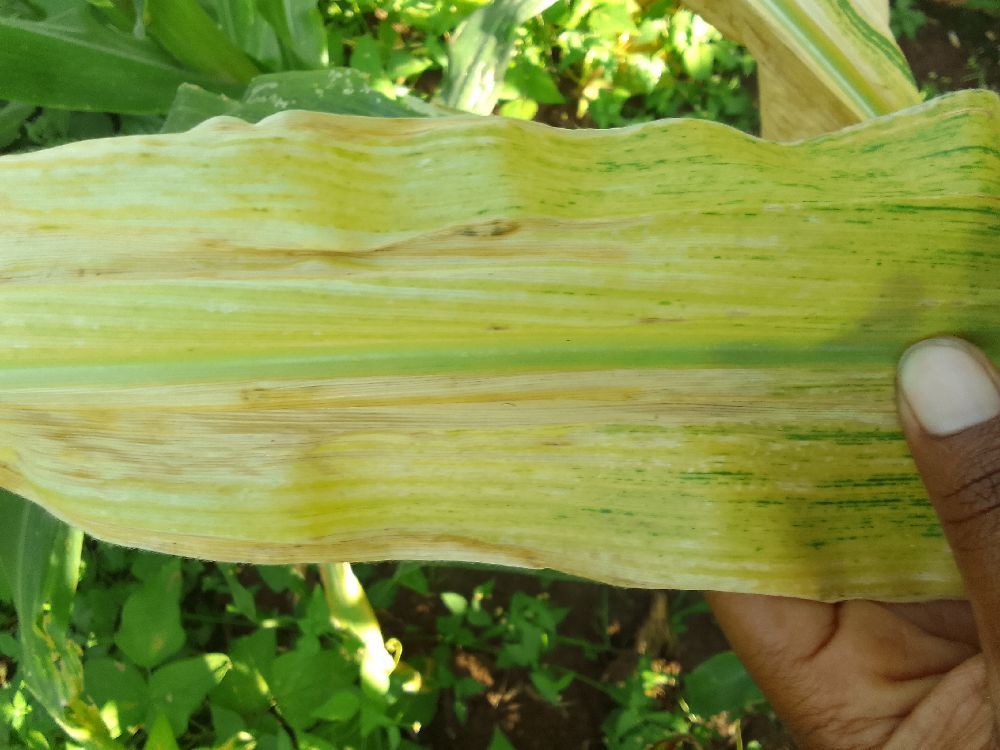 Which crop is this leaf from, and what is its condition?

maize, maize lethal necrosis
